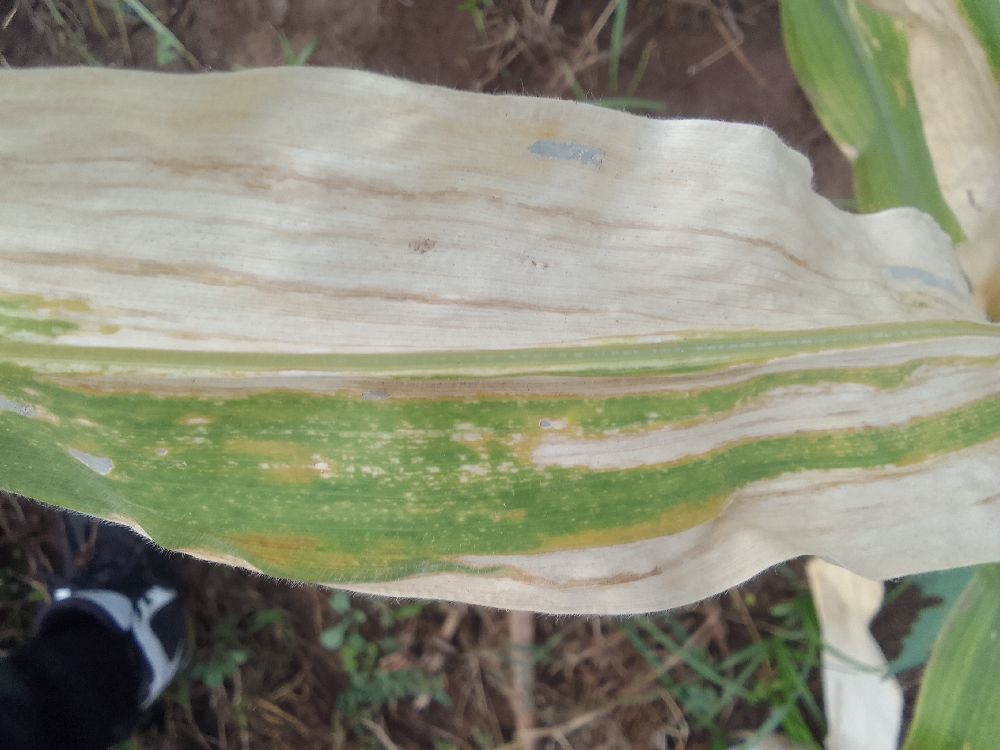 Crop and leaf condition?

maize, maize lethal necrosis
